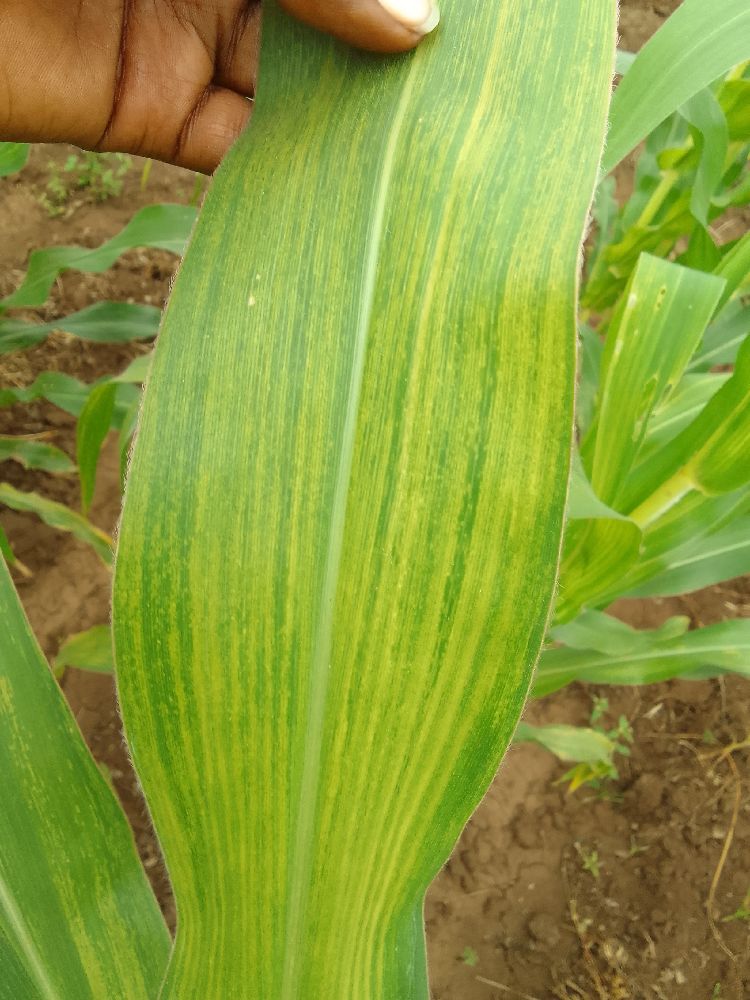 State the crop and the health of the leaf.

maize, maize lethal necrosis
